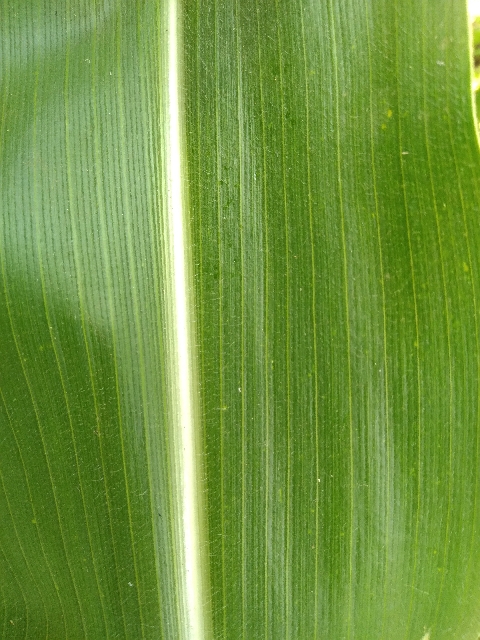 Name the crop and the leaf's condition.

maize, healthy
